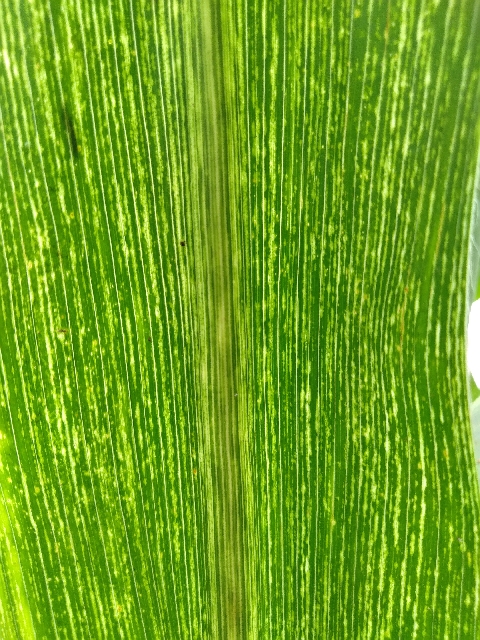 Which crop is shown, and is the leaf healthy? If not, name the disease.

maize, maize streak virus
